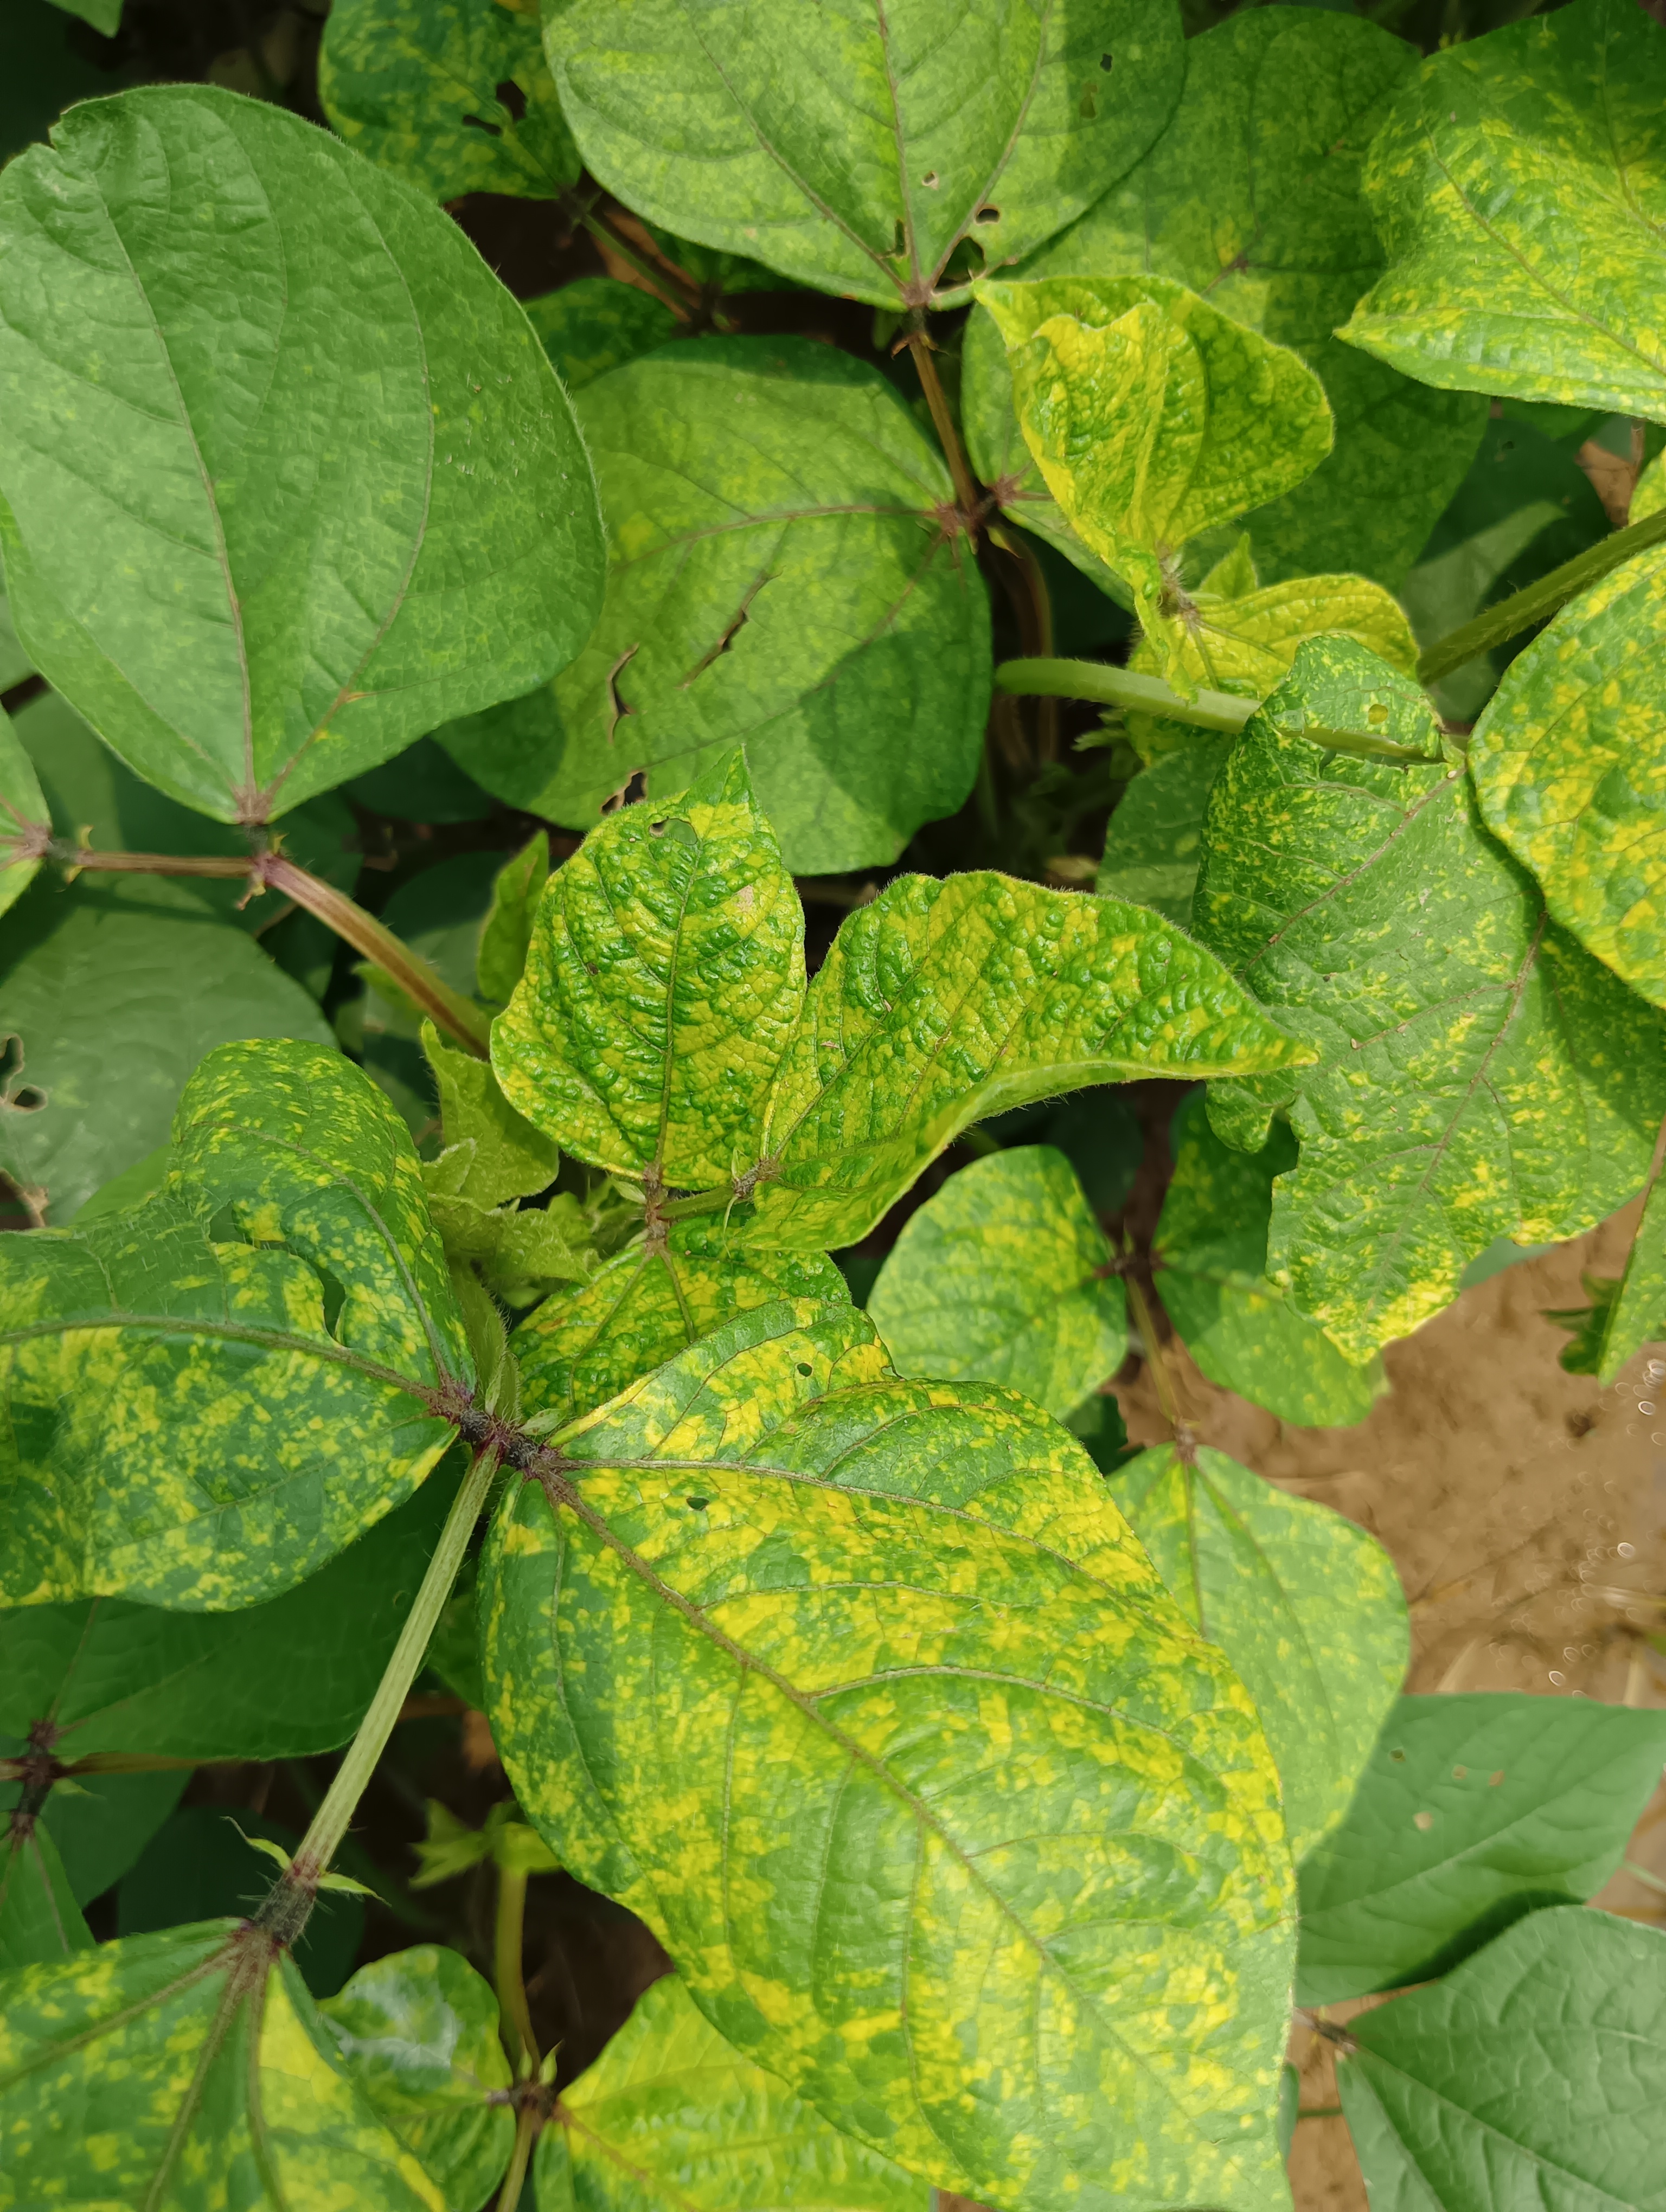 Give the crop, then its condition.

mungbean, yellow mosaic
